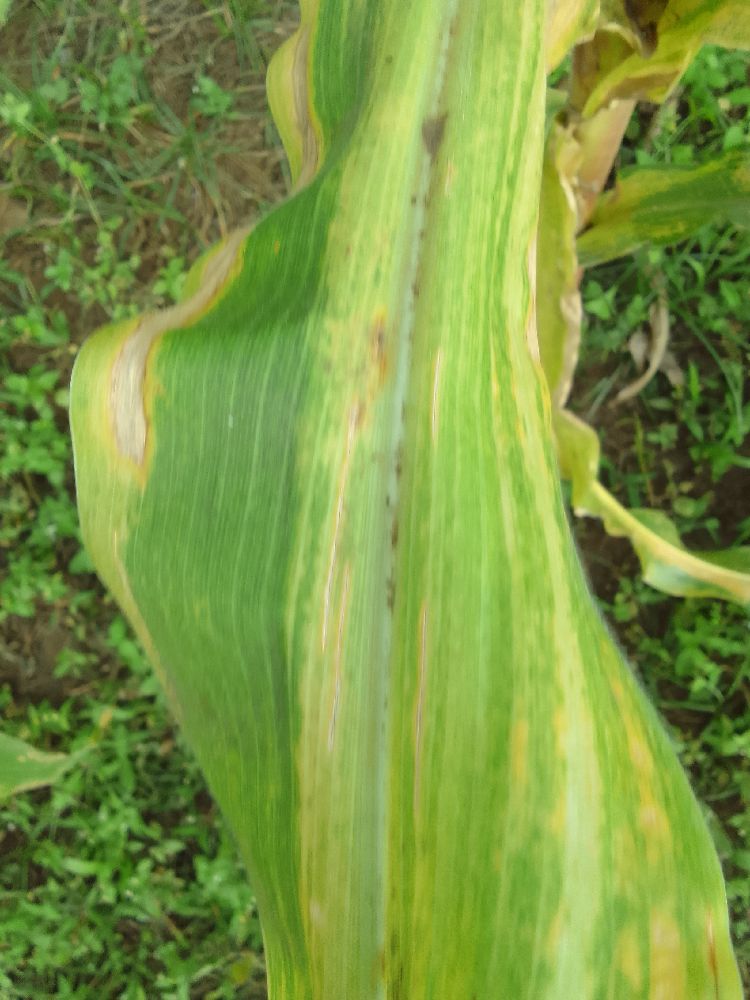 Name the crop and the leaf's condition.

maize, maize lethal necrosis
